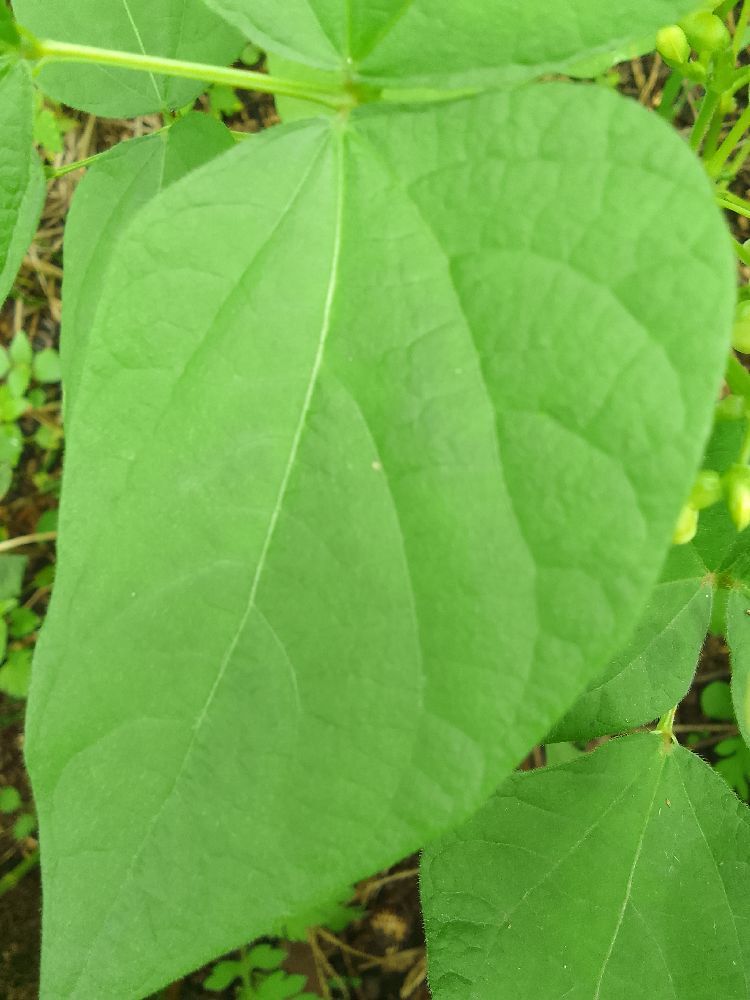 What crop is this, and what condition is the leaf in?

common bean, healthy
